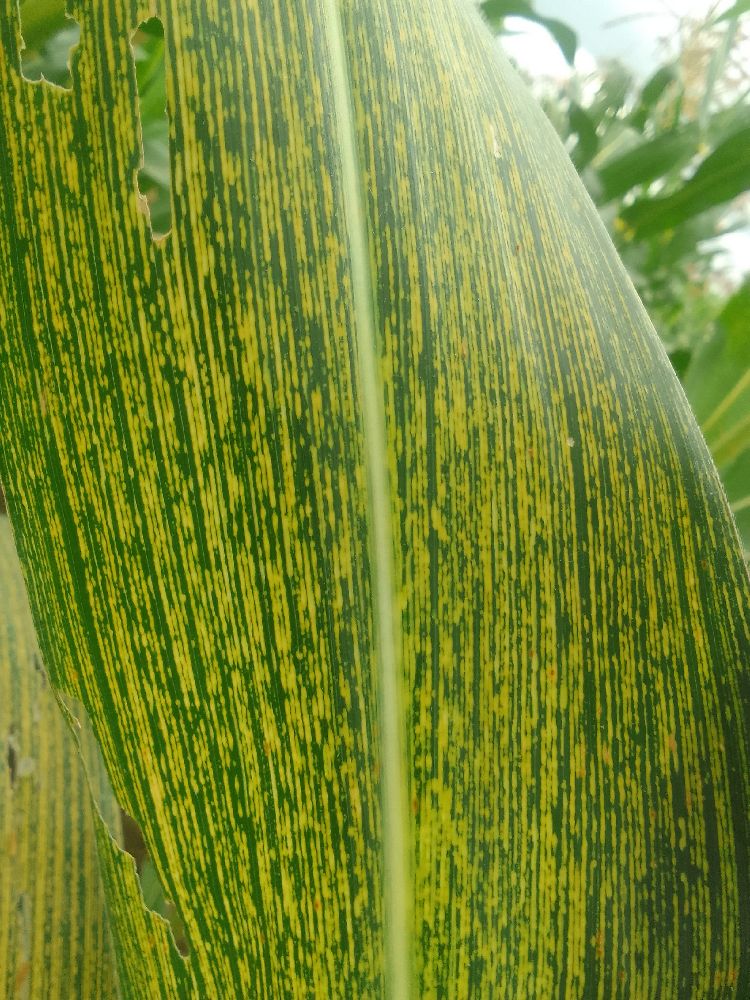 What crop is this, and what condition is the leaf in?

maize, maize streak virus
